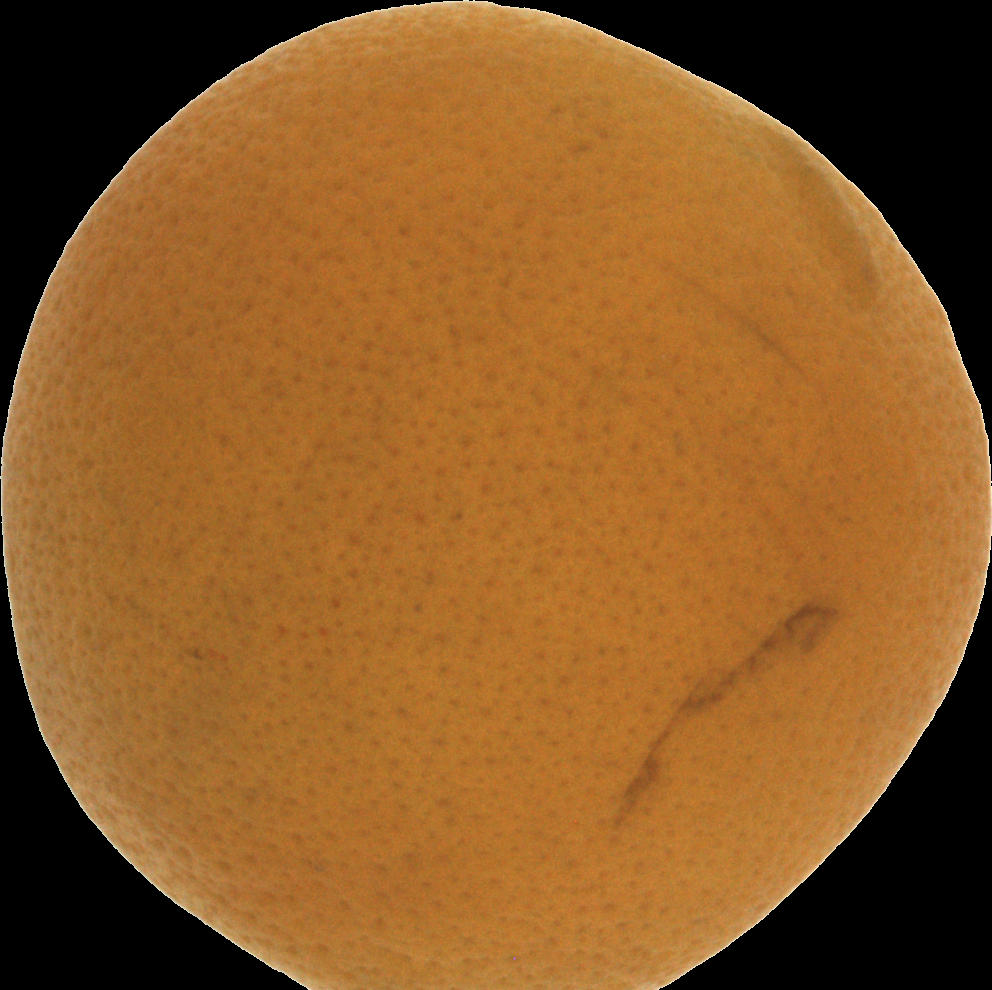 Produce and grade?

orange, bad
